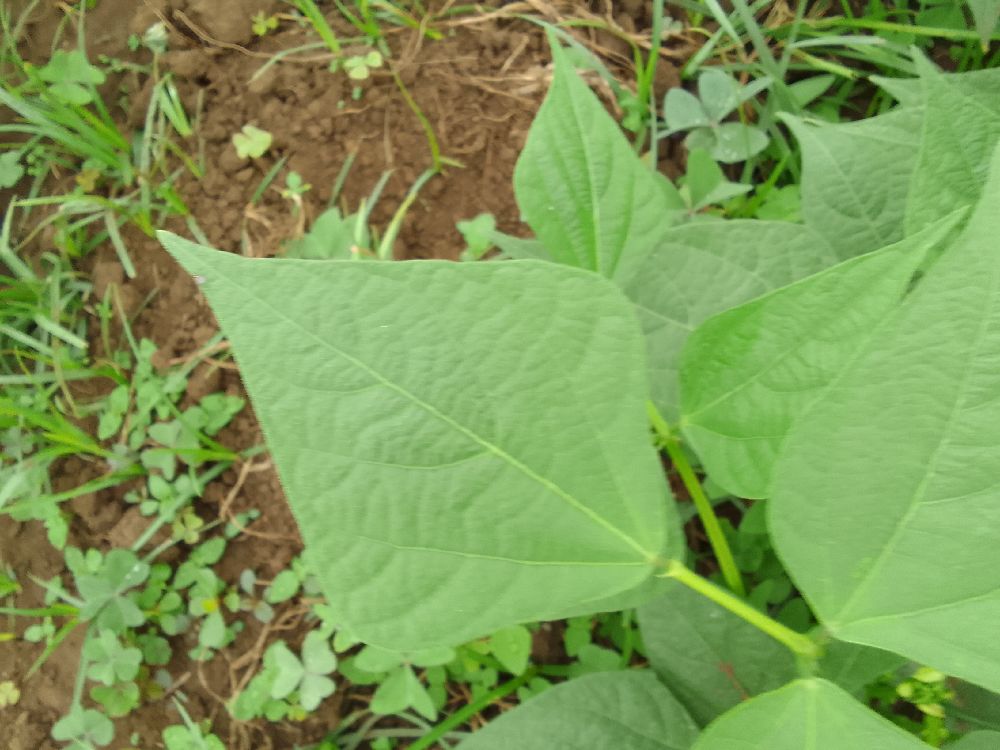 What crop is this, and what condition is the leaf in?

common bean, healthy
